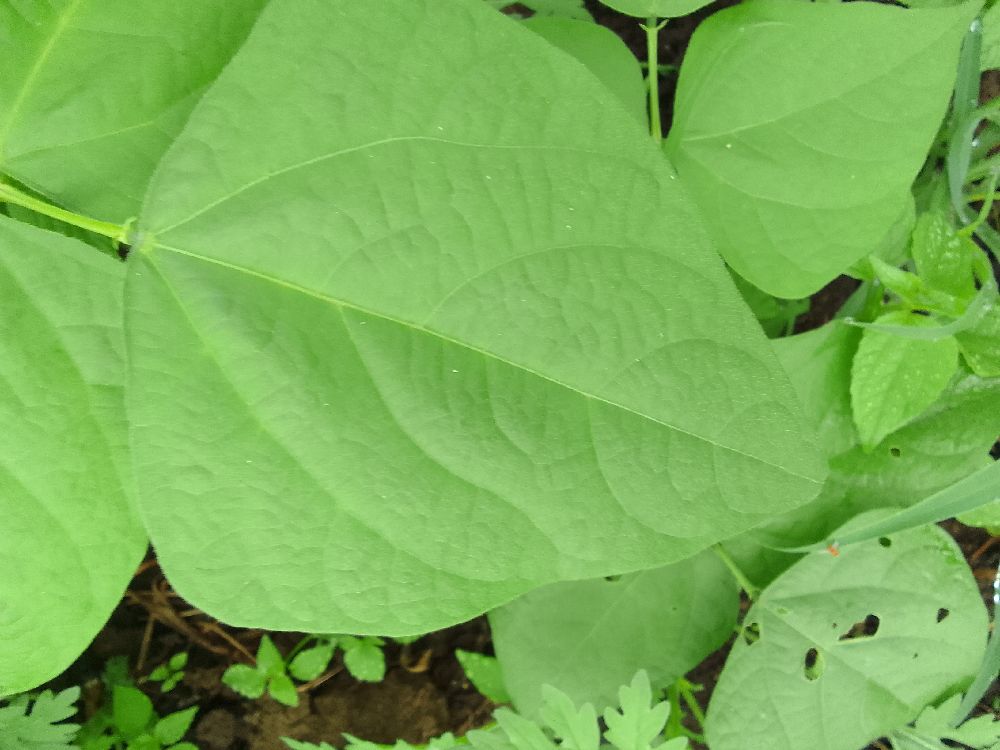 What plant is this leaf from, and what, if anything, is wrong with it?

common bean, healthy
